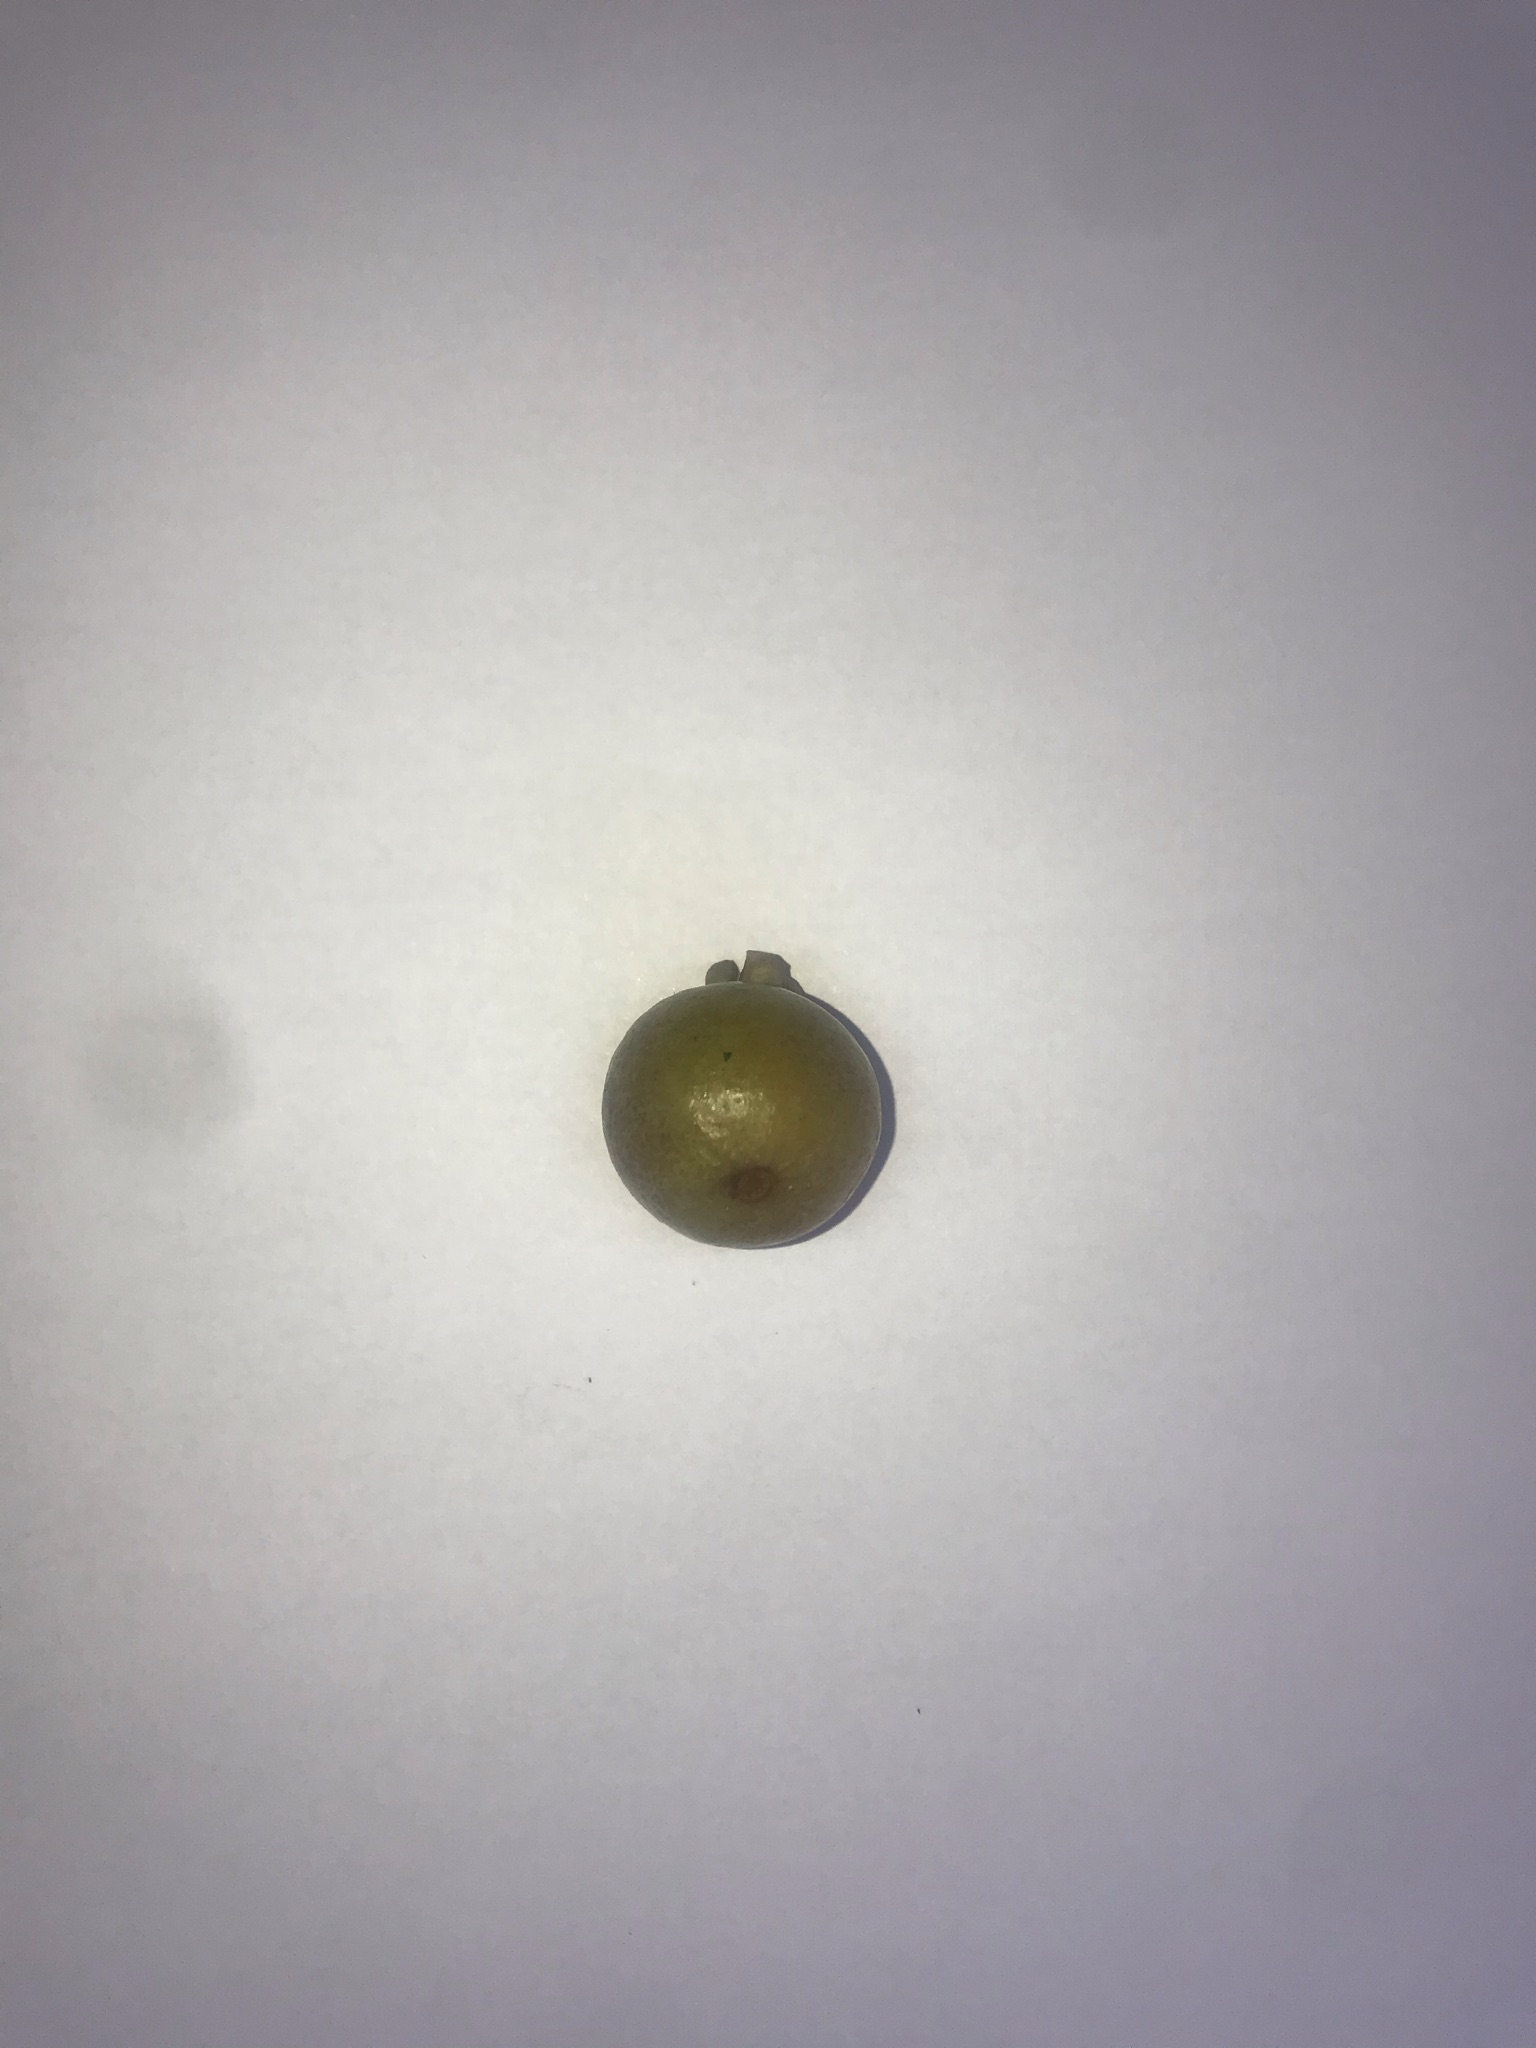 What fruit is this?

gabiroba
